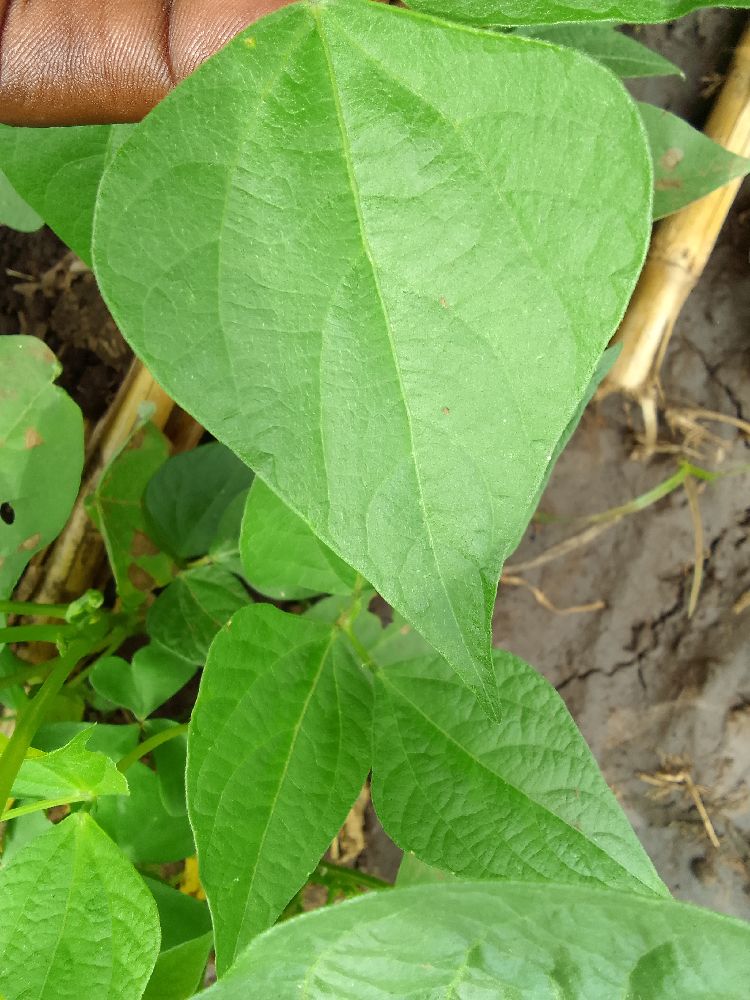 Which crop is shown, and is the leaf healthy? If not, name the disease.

common bean, healthy
